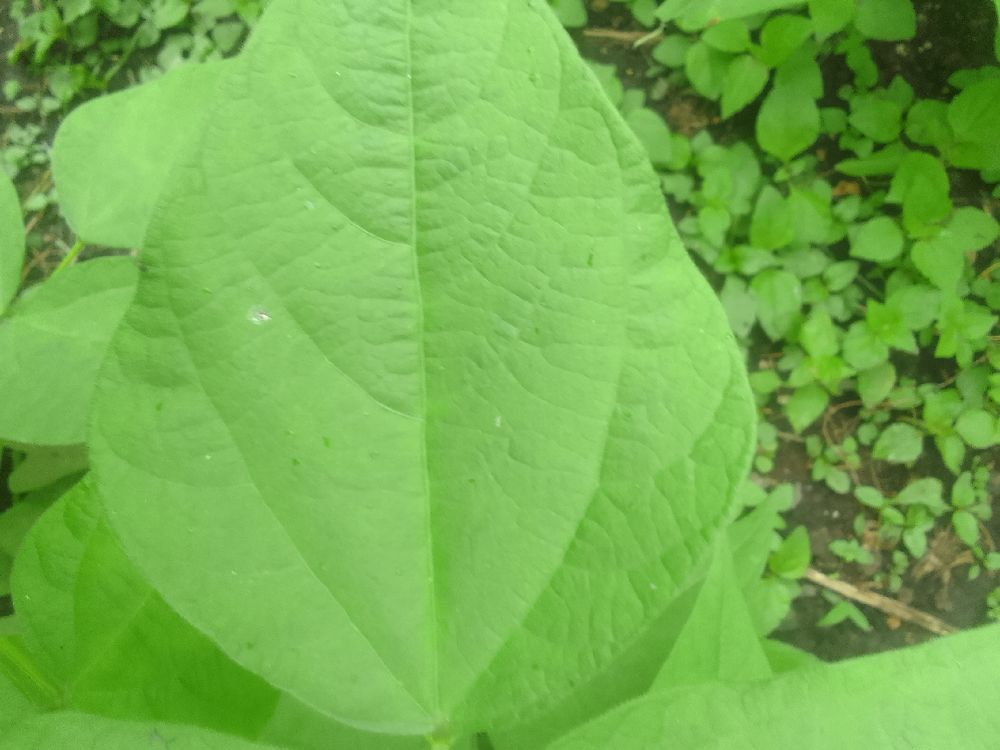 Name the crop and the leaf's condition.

common bean, healthy
